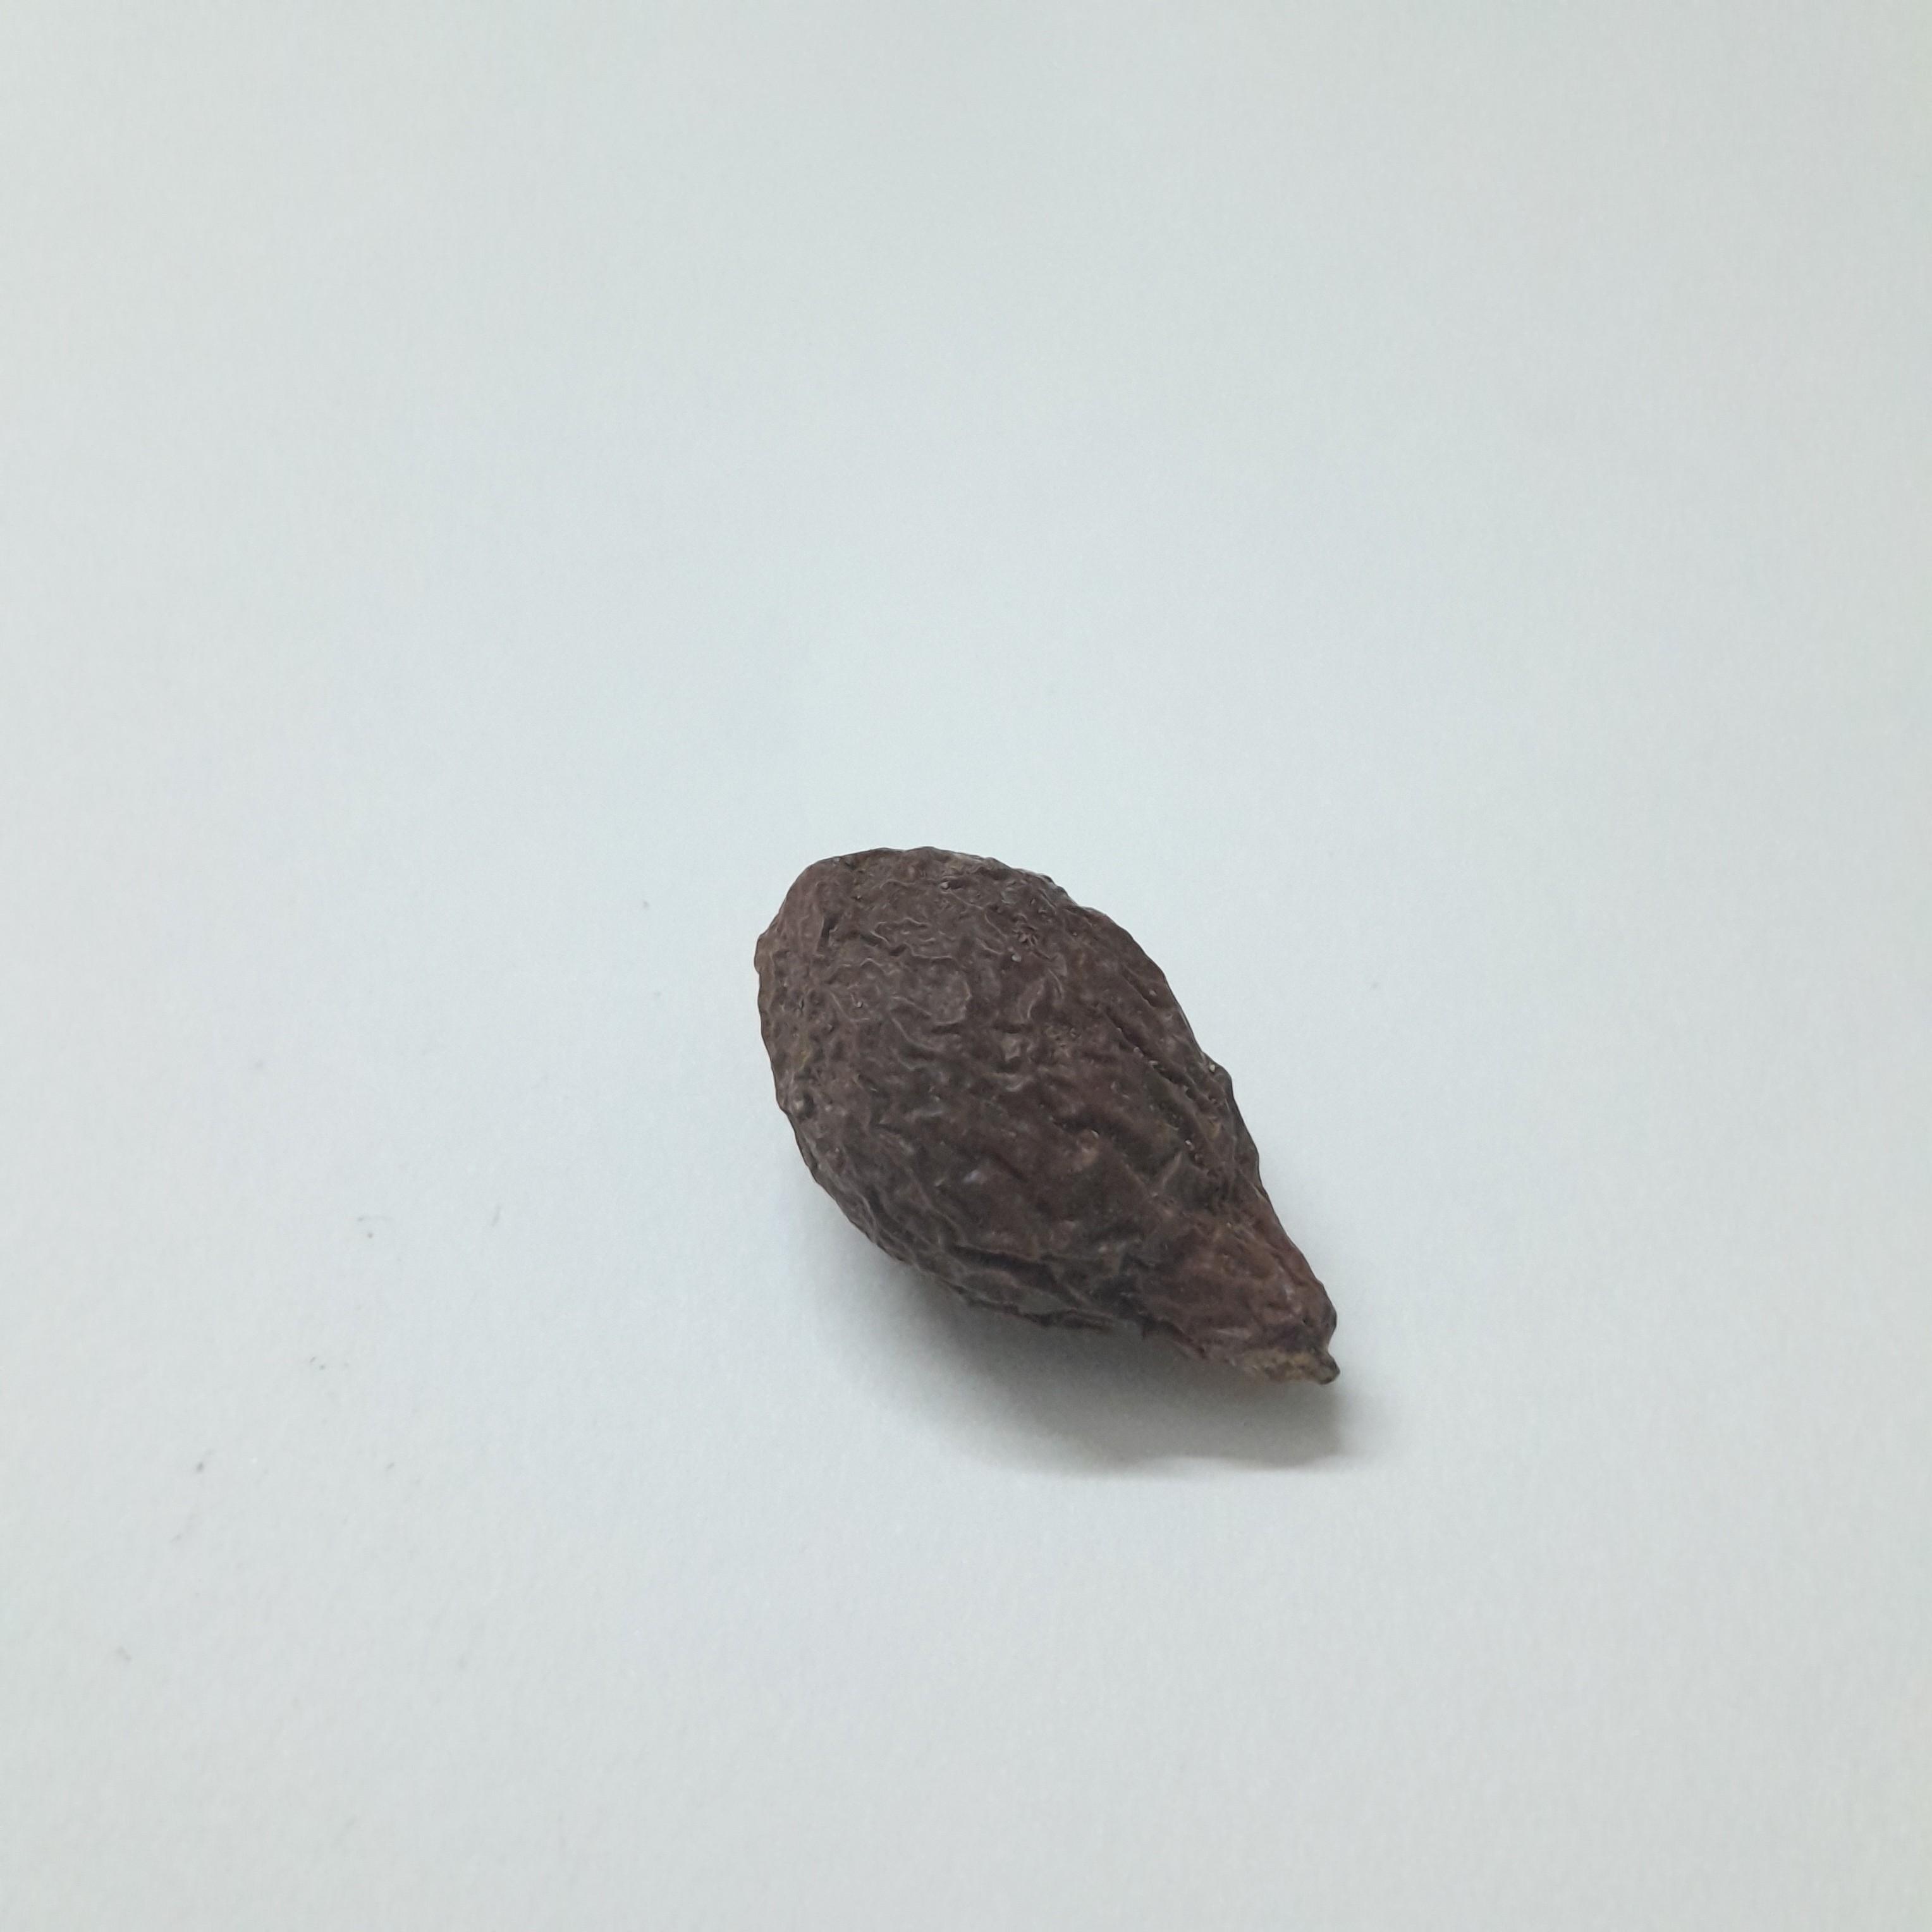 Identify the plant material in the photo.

niranjanphal
